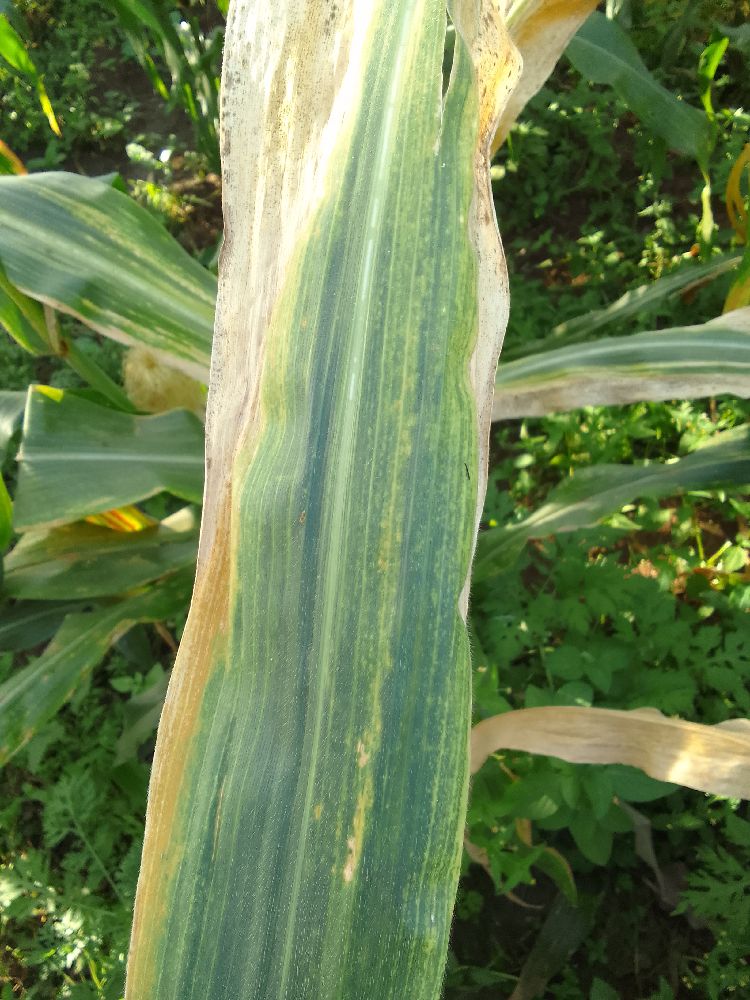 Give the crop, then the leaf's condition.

maize, maize lethal necrosis
